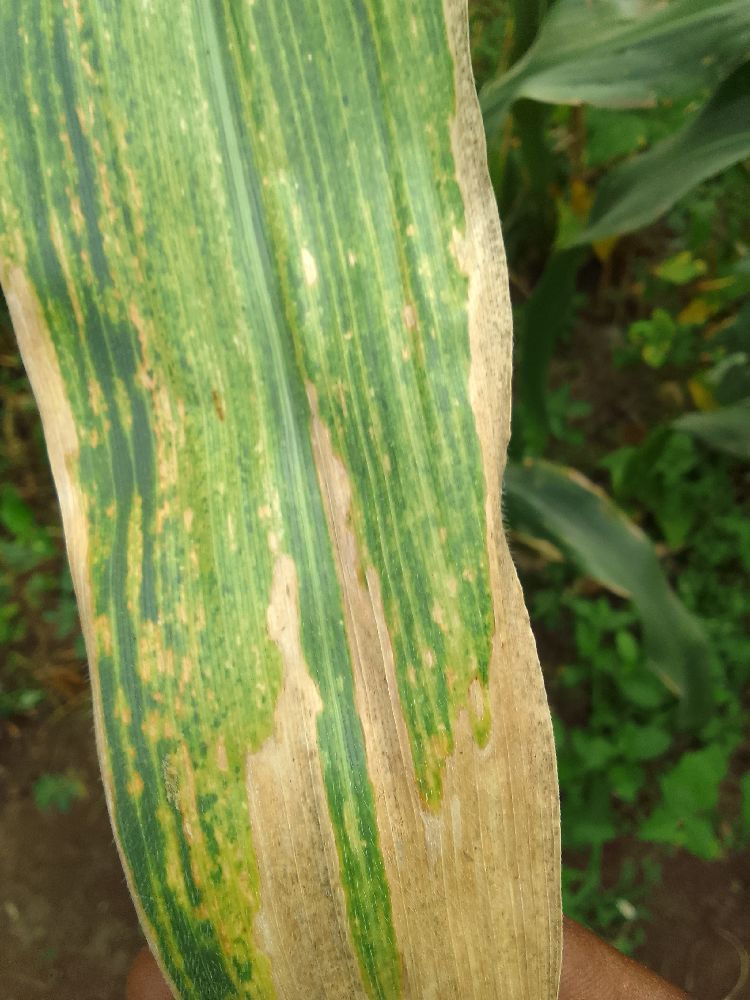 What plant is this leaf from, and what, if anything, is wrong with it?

maize, maize lethal necrosis
